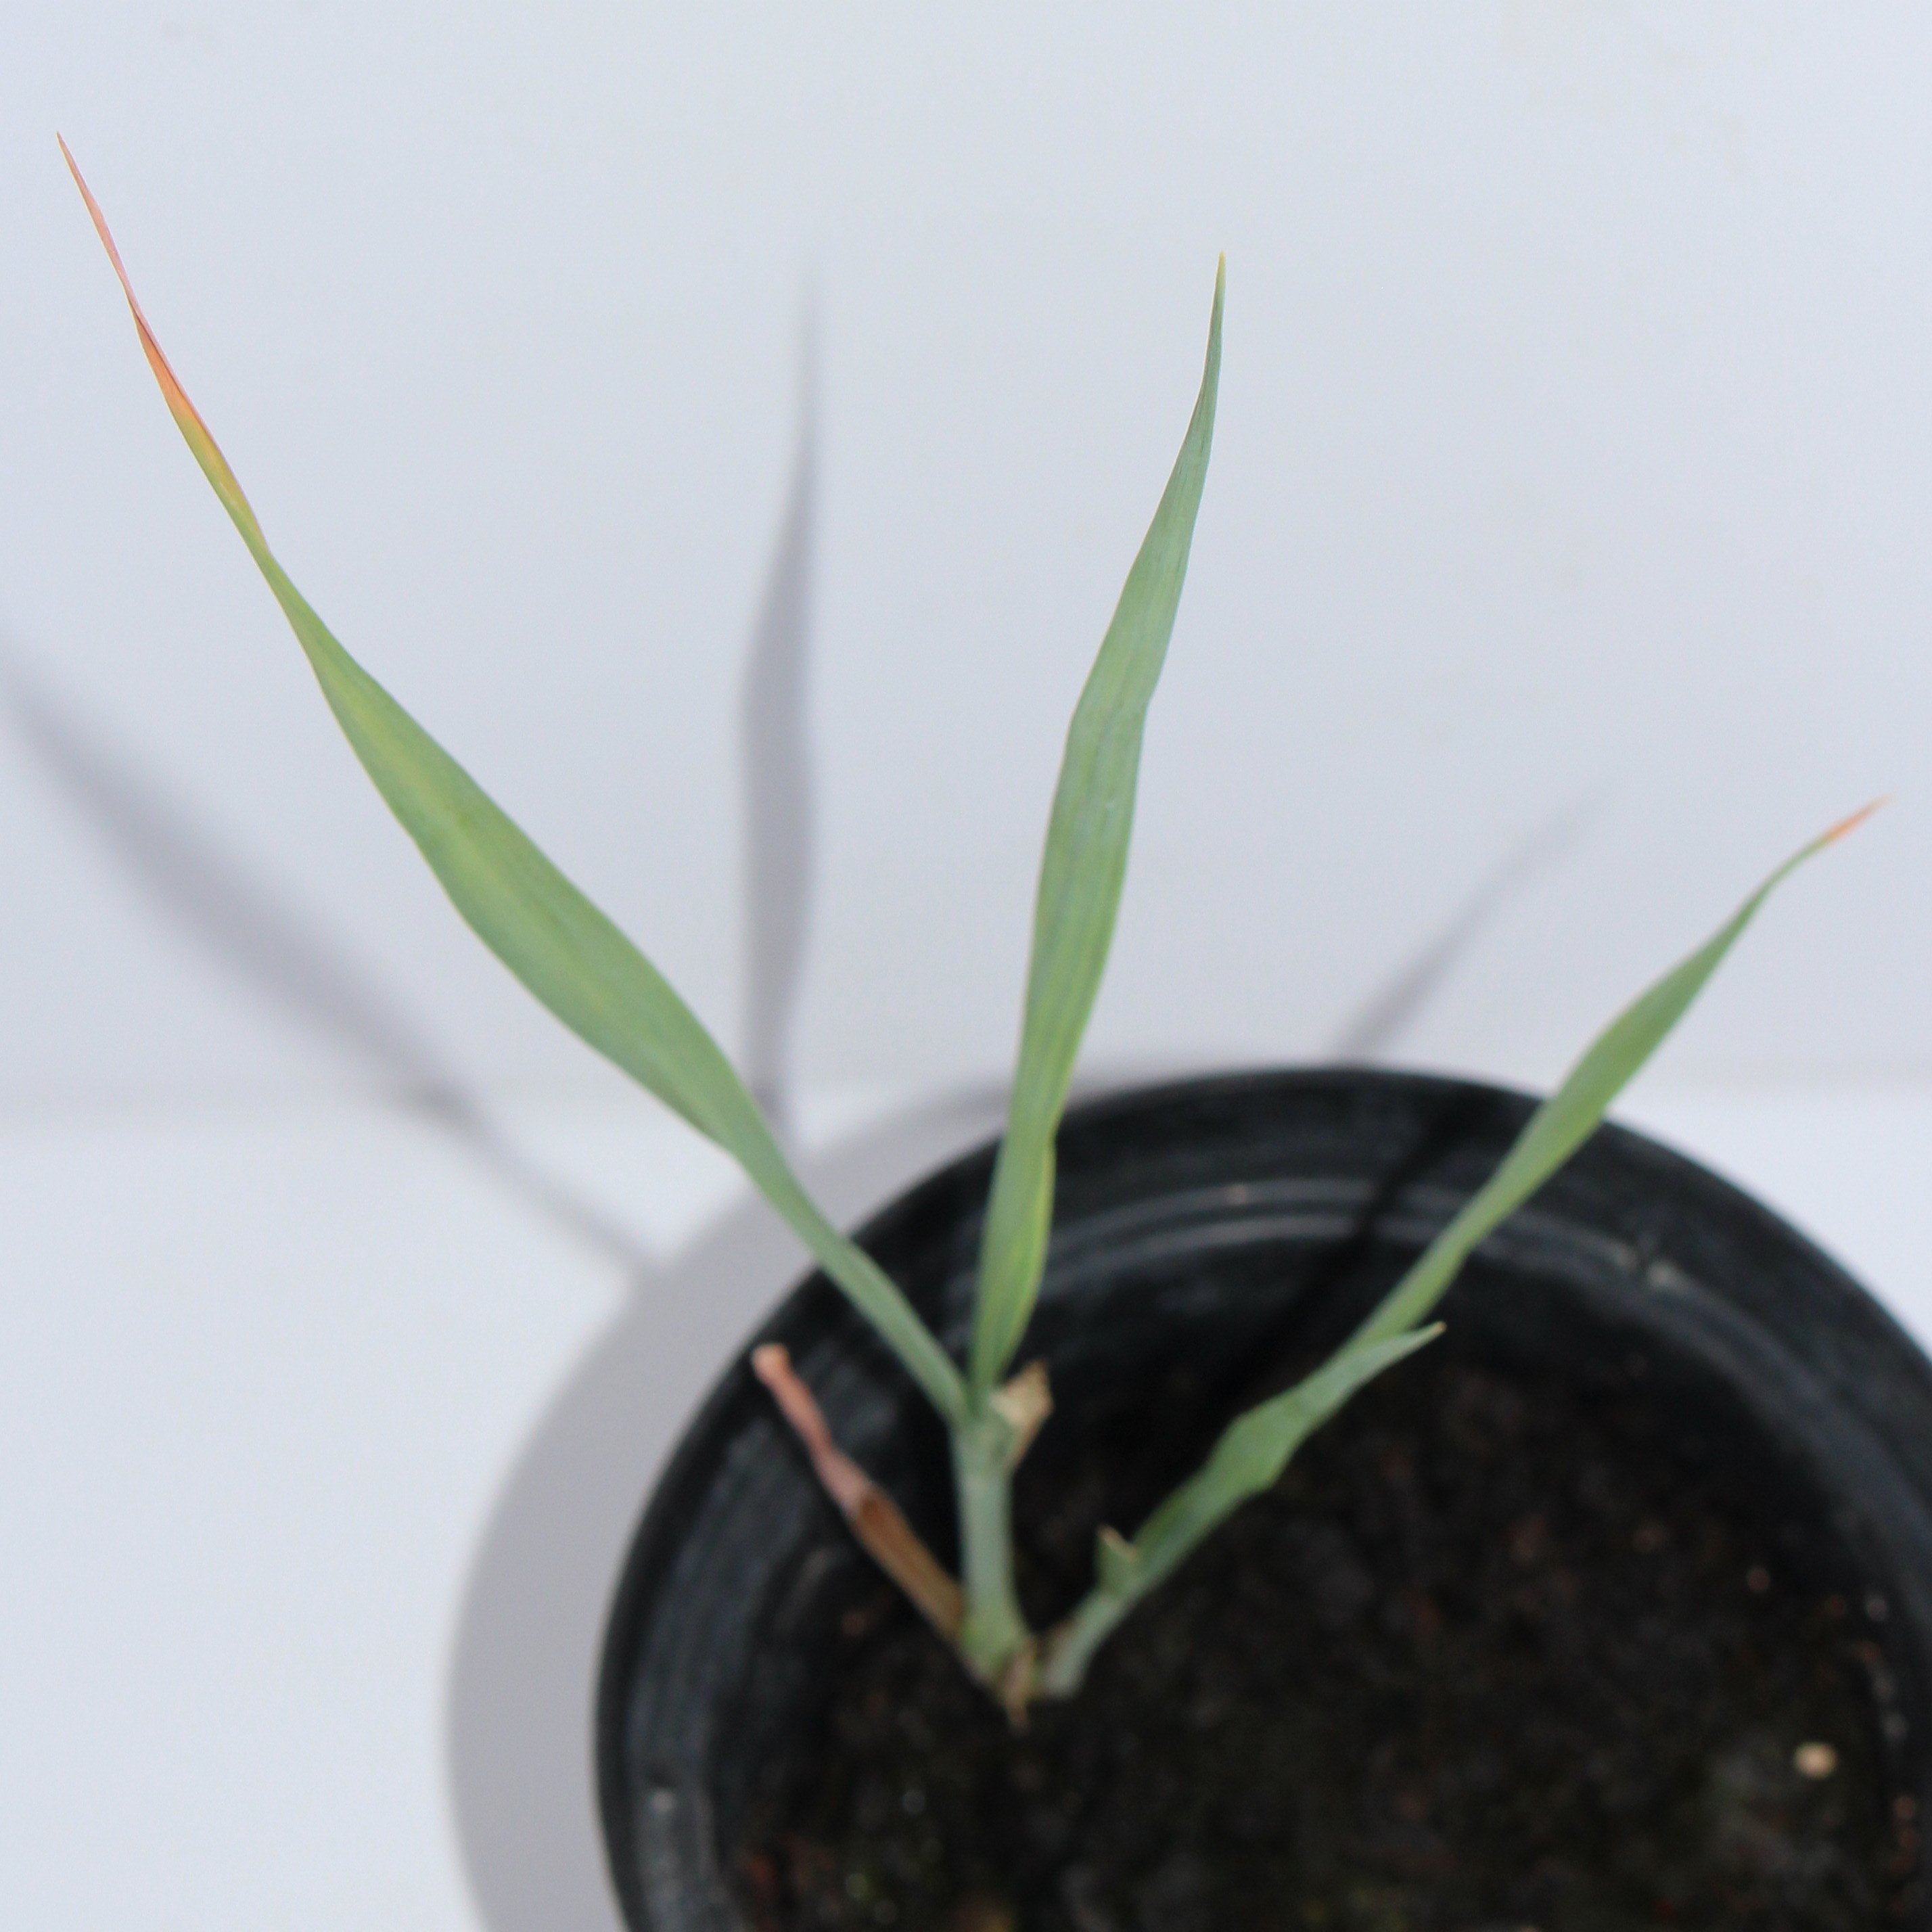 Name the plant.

Avena sterilis
